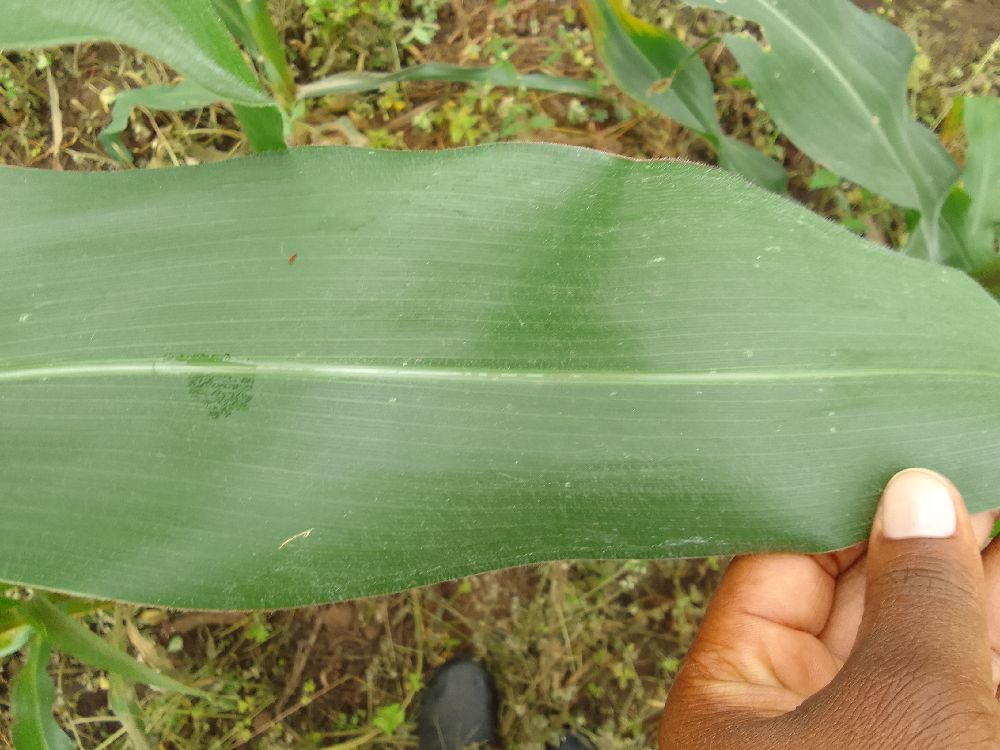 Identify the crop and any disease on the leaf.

maize, healthy
